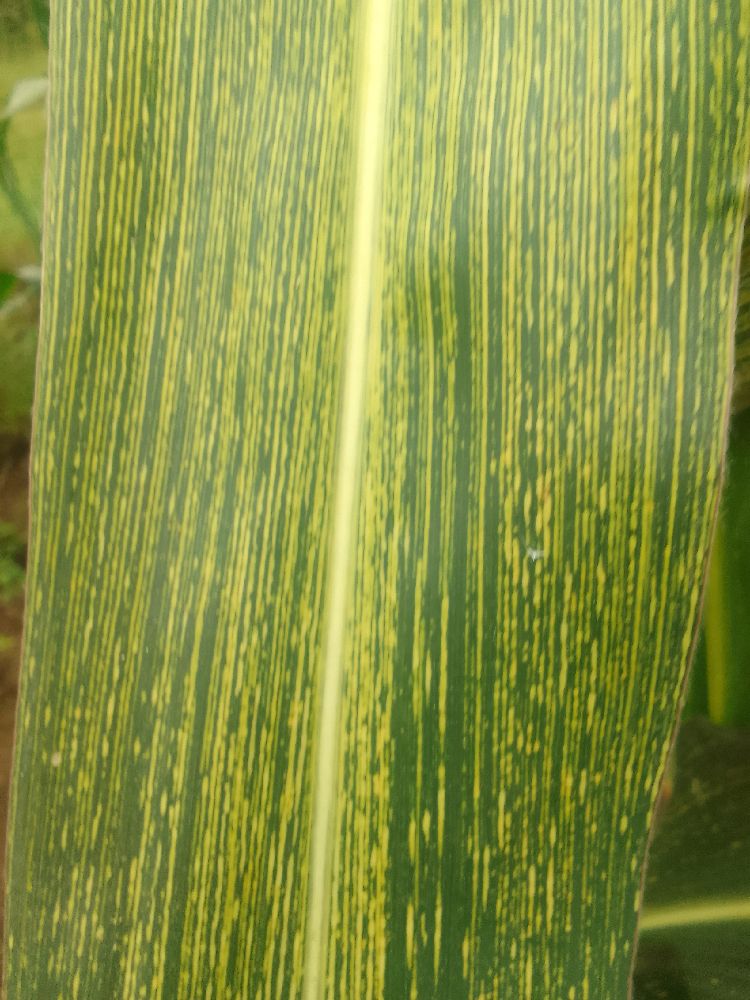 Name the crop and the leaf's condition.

maize, maize streak virus
